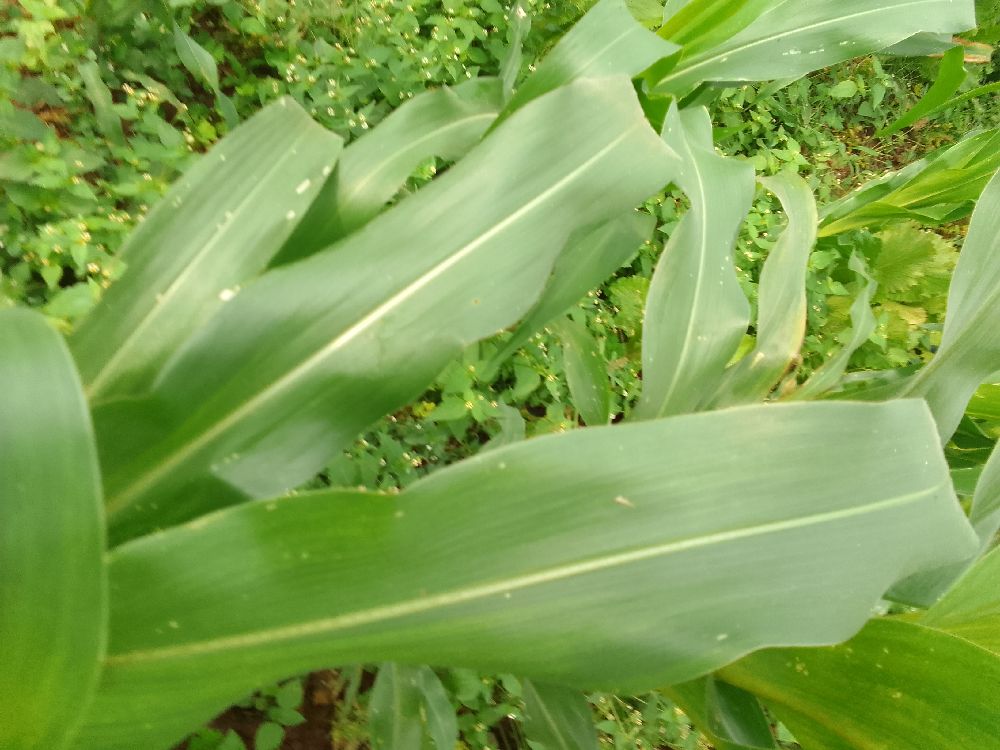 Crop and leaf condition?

maize, healthy
